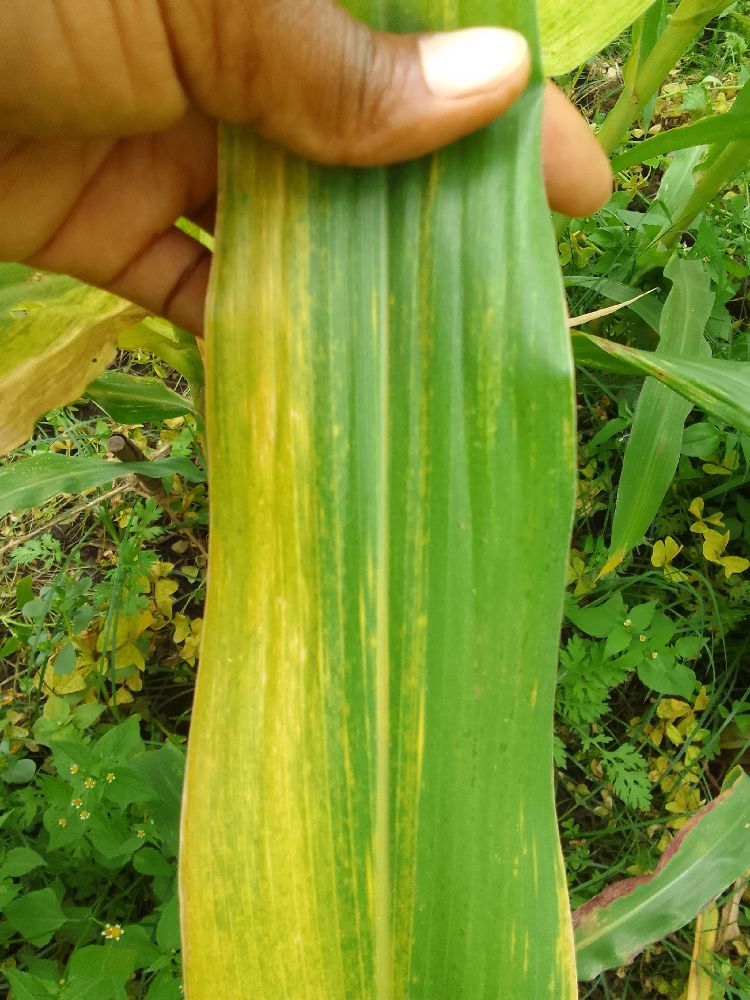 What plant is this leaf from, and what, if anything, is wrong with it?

maize, maize lethal necrosis
